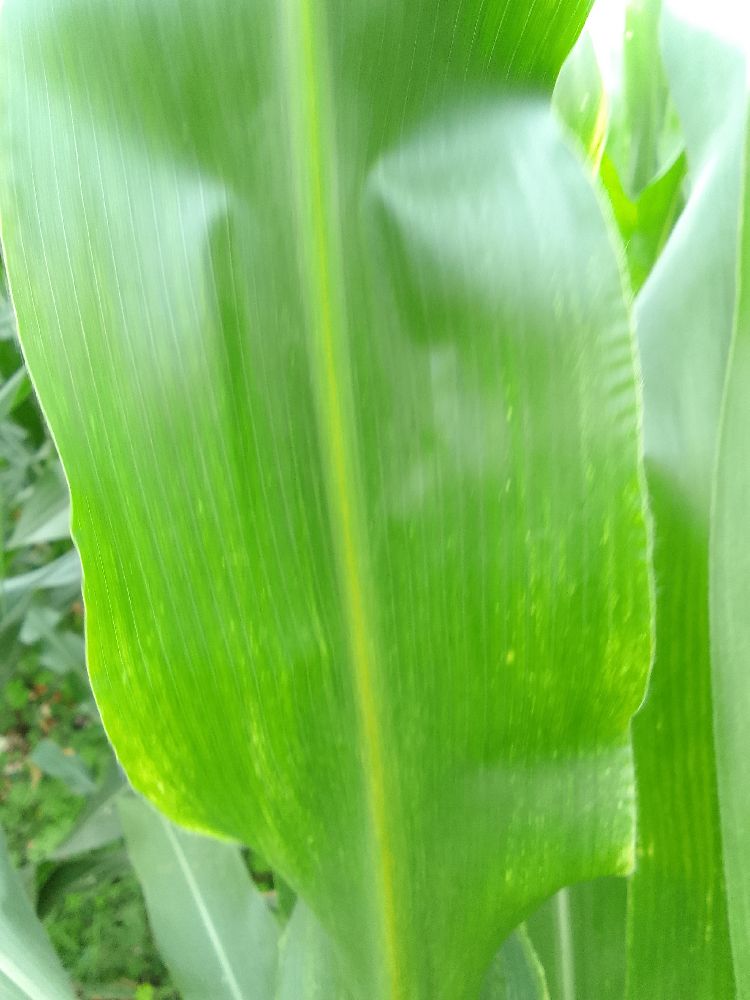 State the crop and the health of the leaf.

maize, healthy
